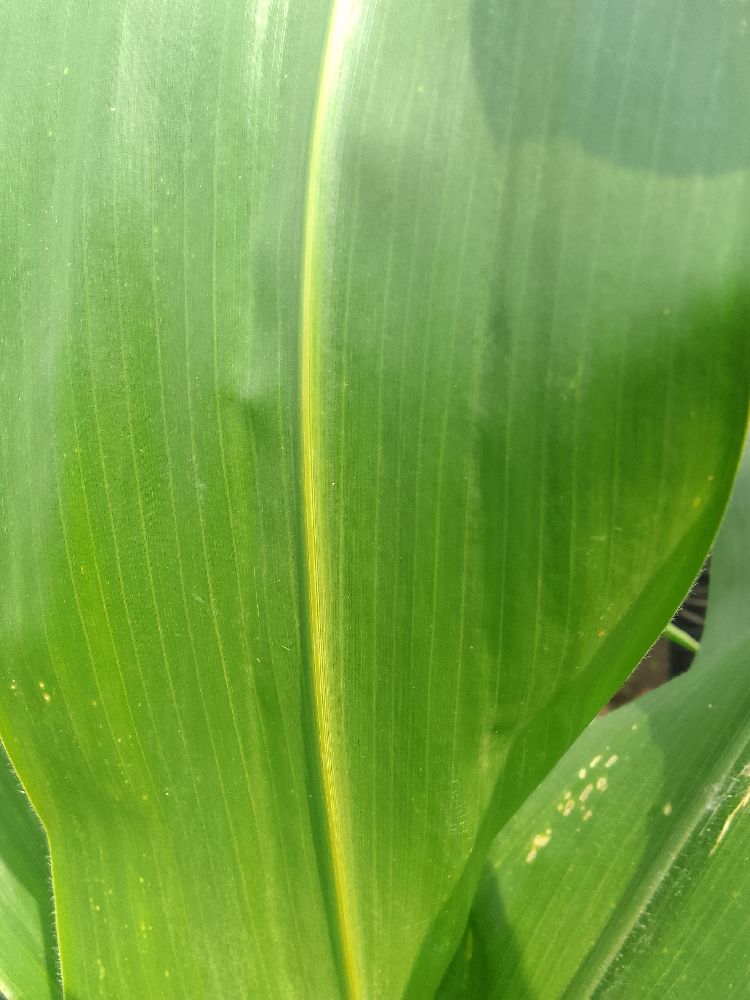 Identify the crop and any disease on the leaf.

maize, healthy
